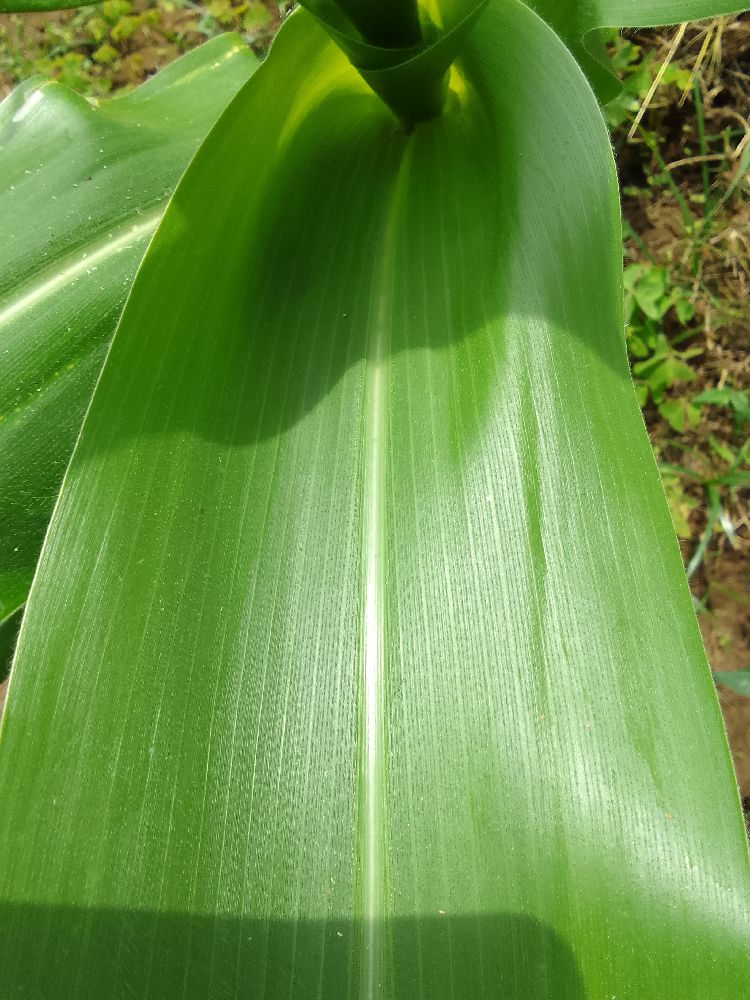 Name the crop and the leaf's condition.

maize, healthy
